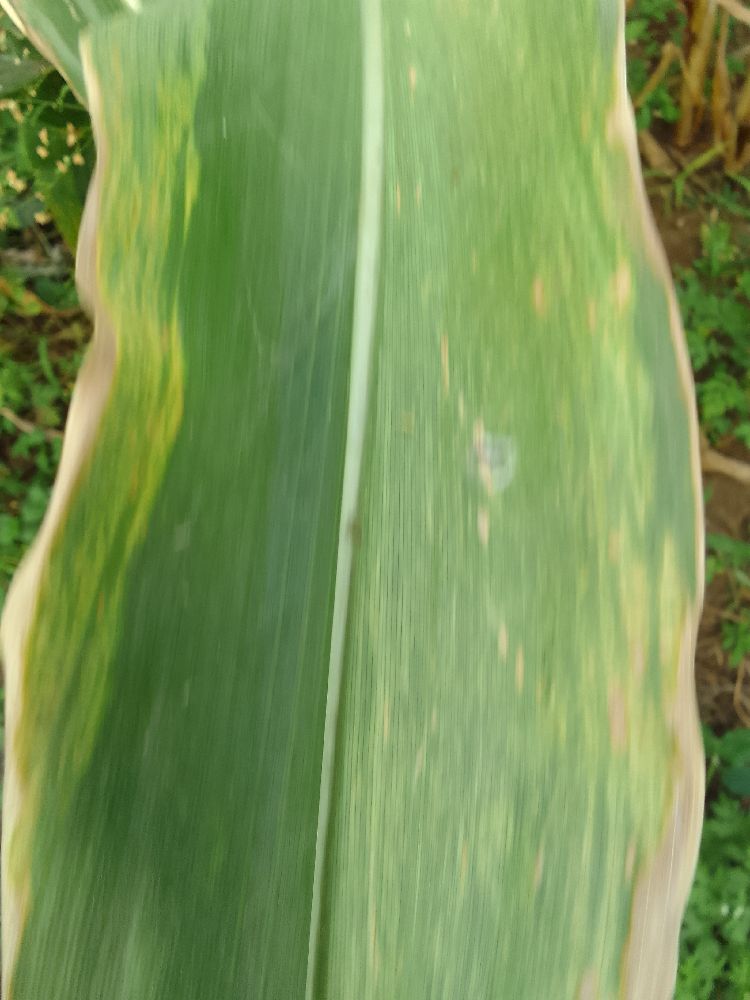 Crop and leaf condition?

maize, maize lethal necrosis
